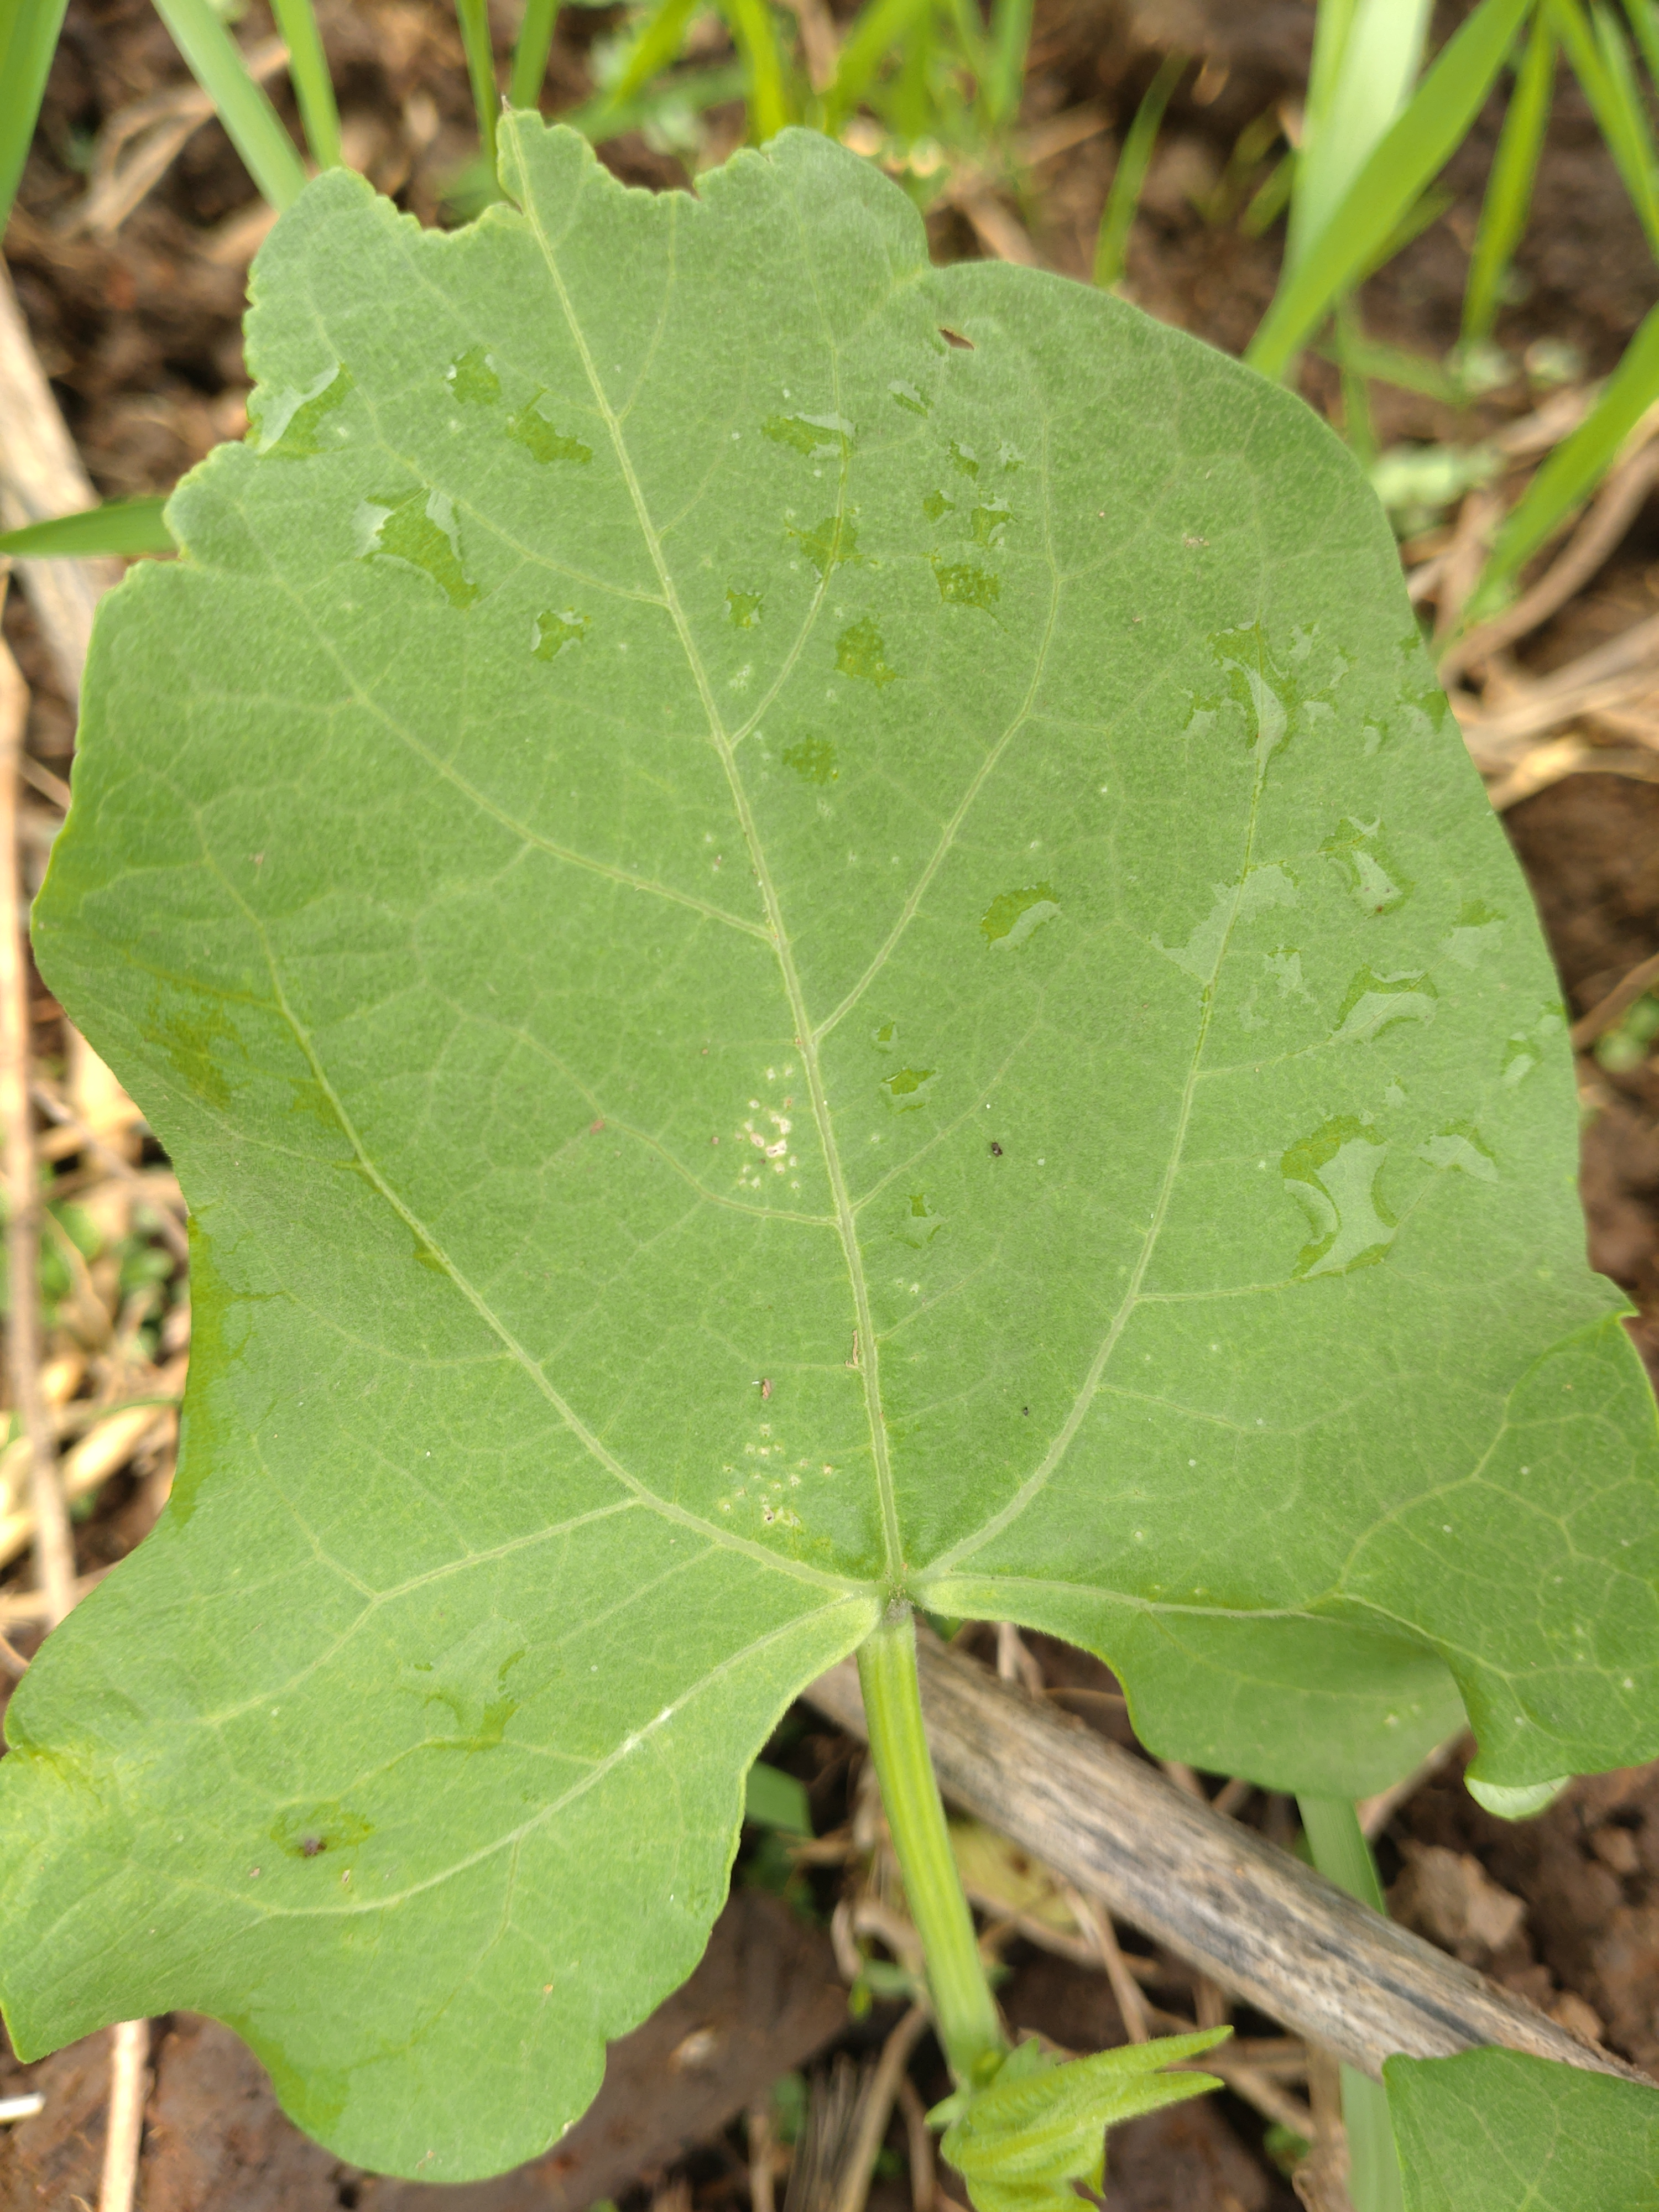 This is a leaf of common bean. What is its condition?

healthy
